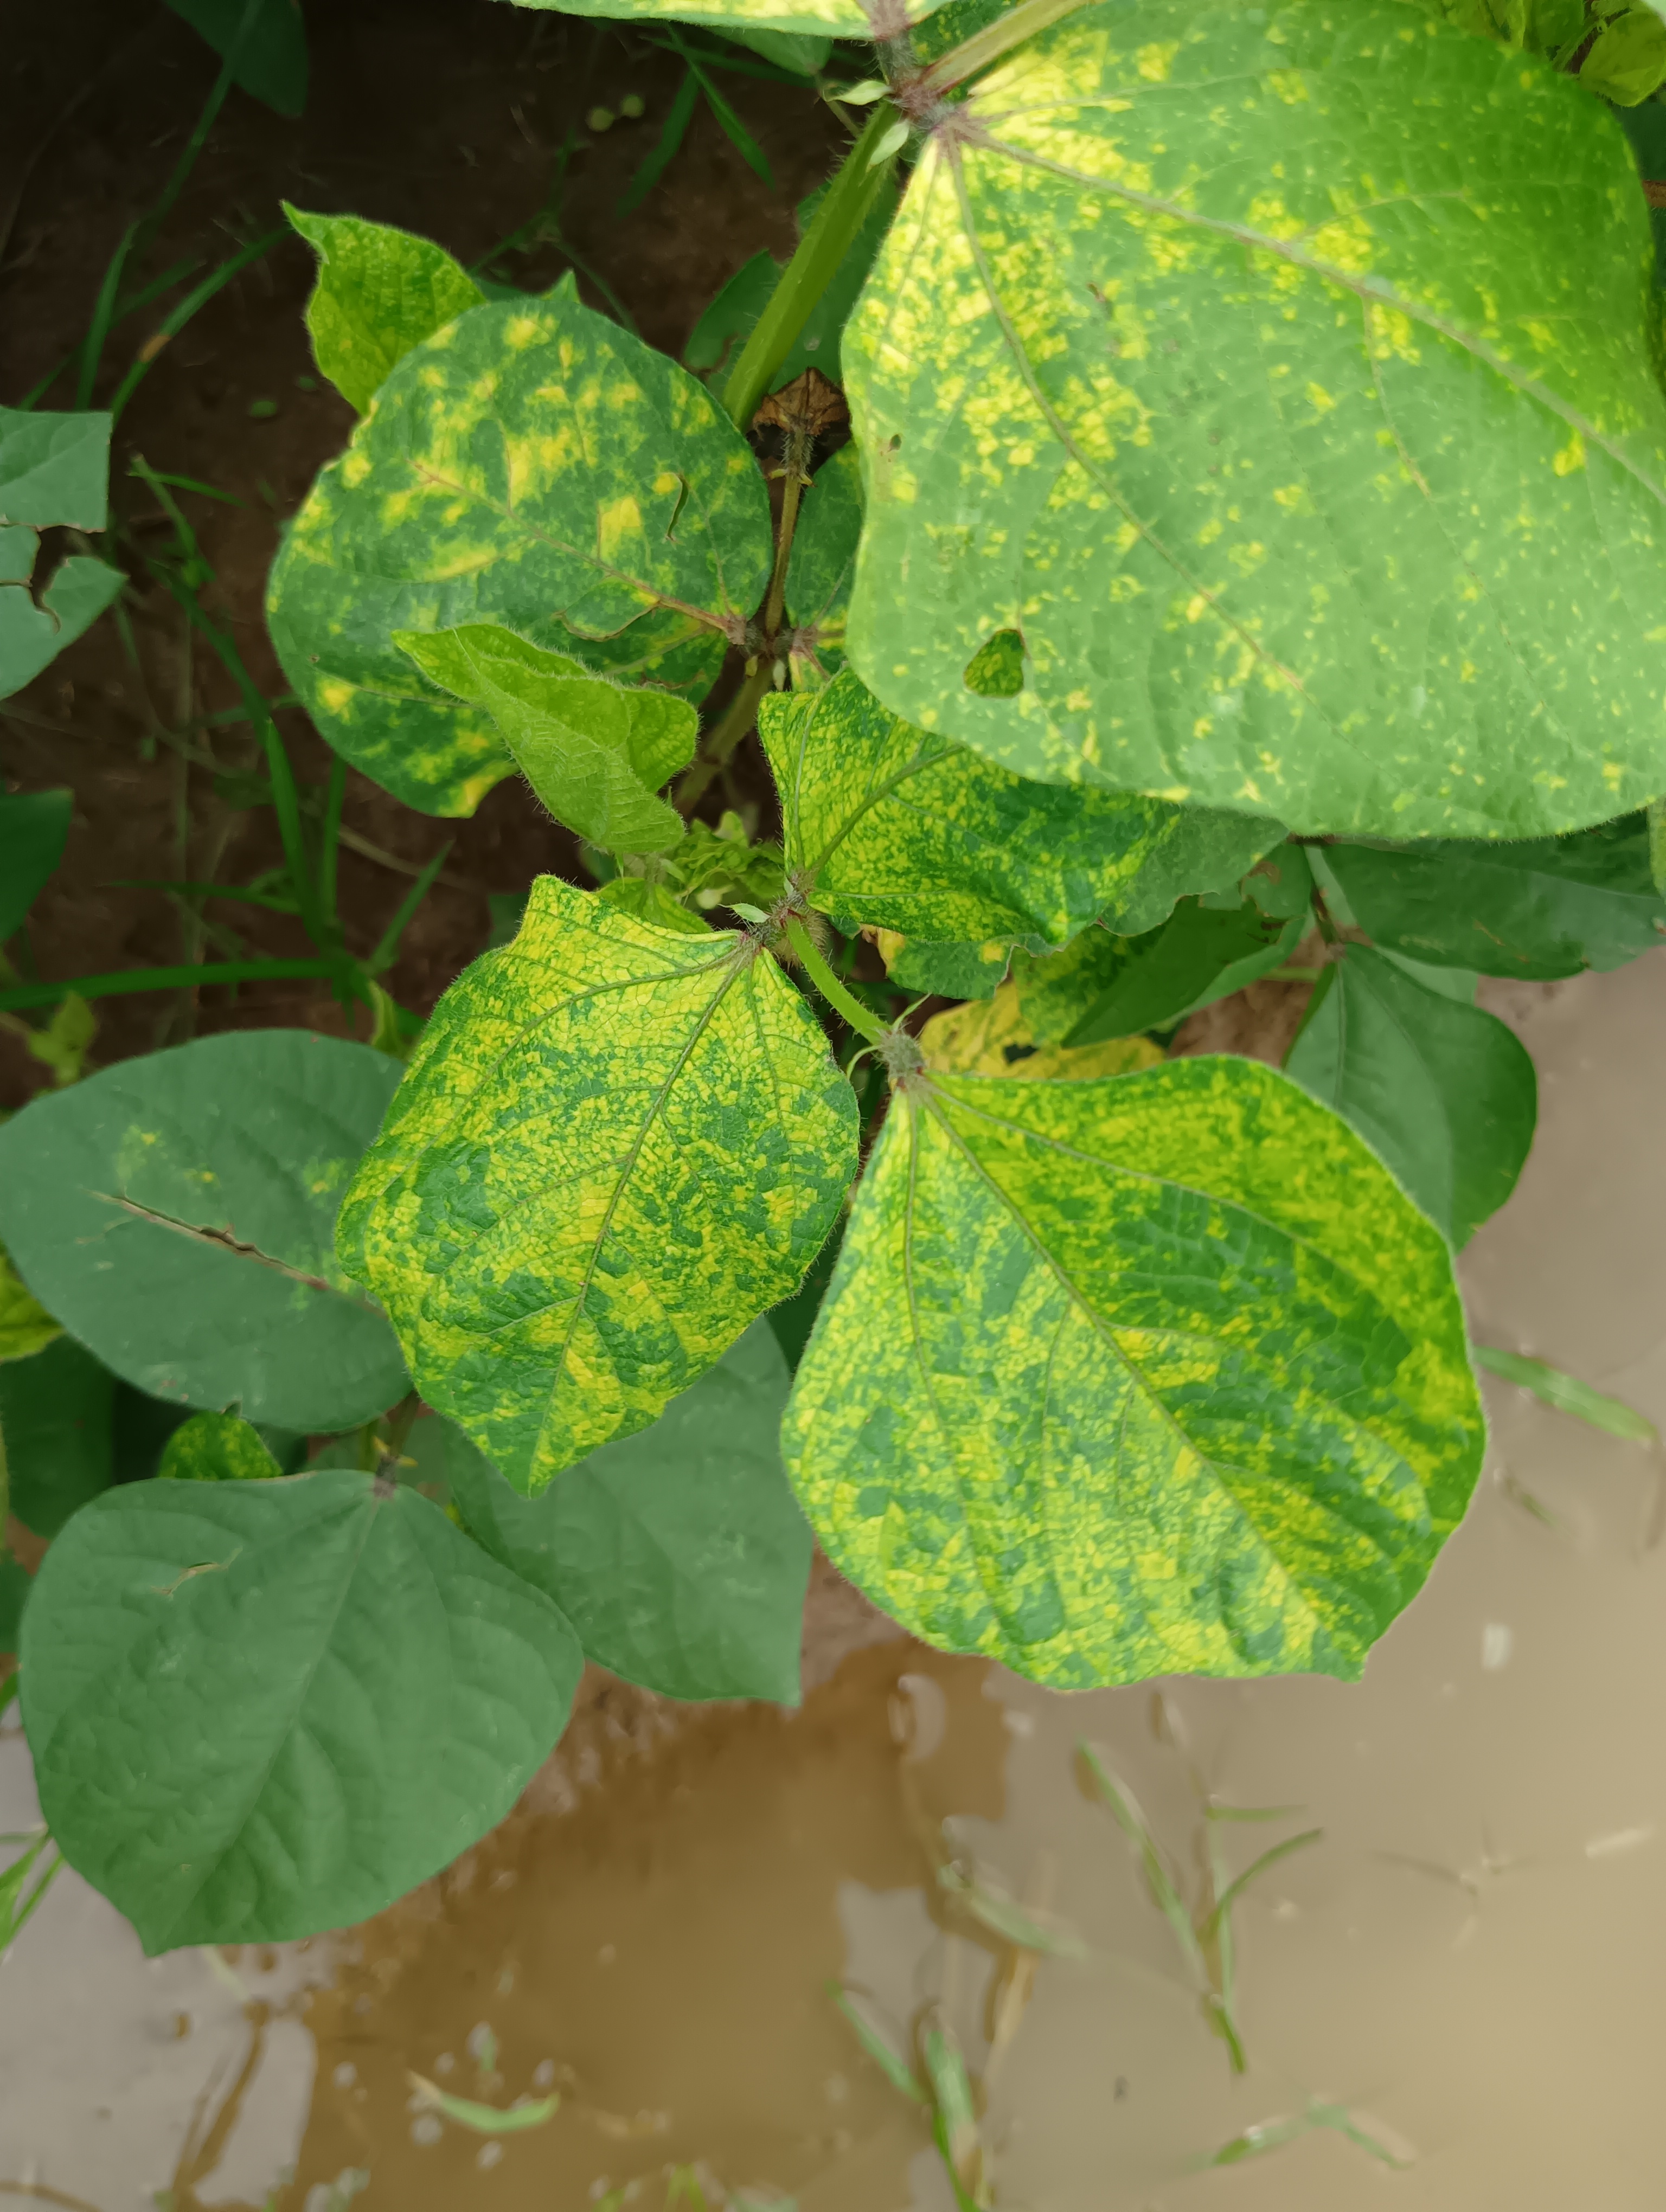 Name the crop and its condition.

mungbean, yellow mosaic
